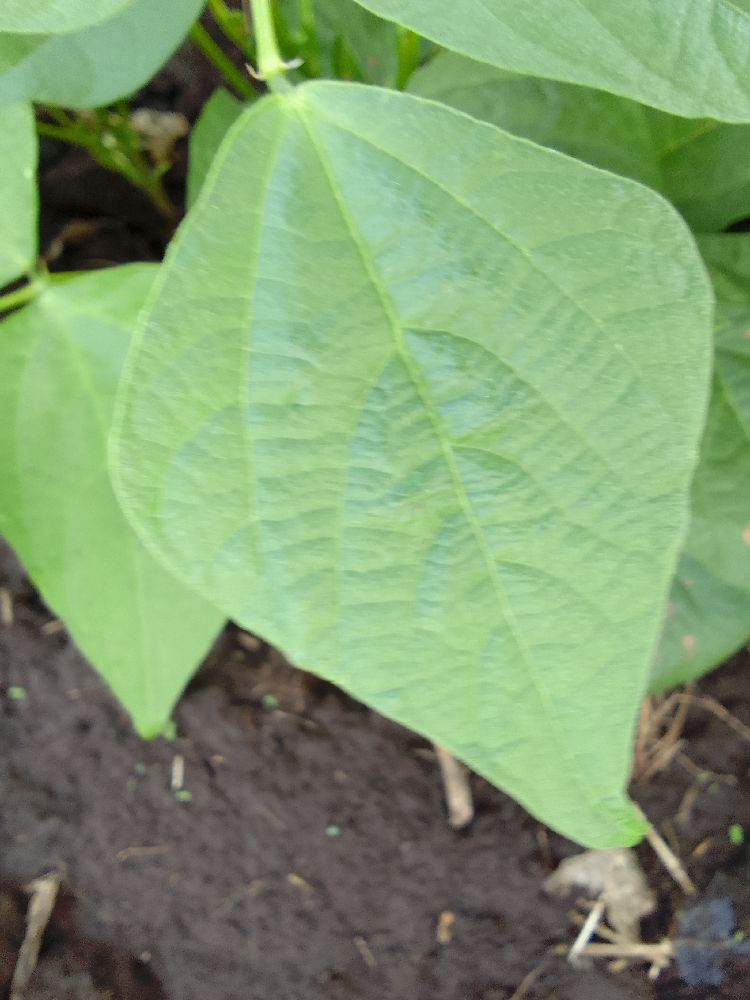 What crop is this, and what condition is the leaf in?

common bean, healthy
